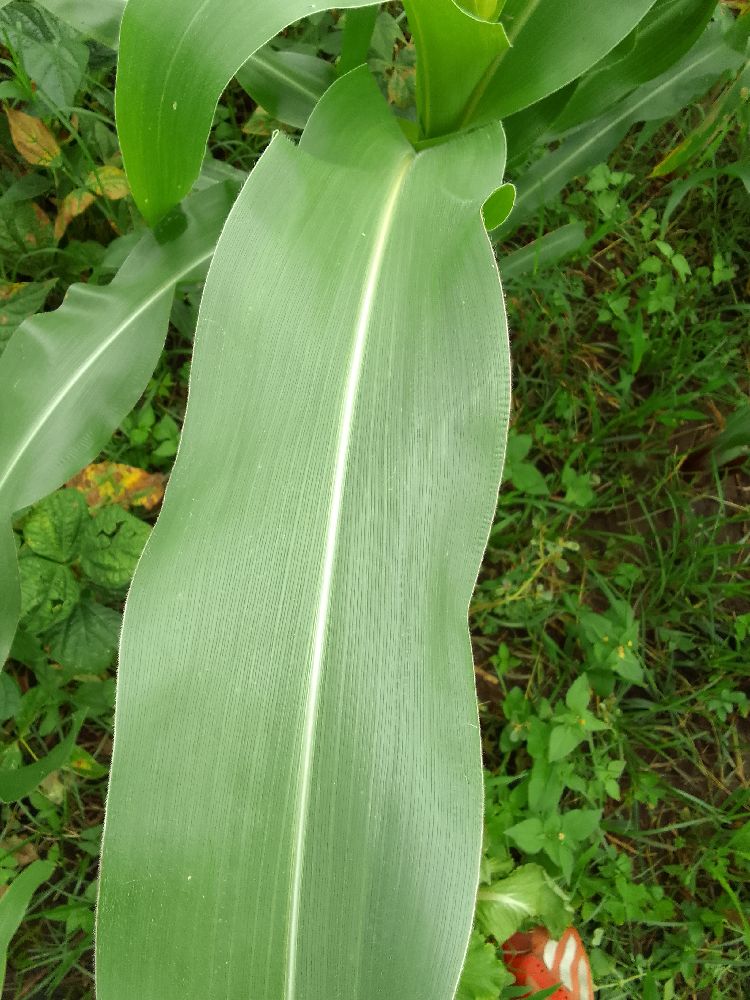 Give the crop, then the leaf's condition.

maize, healthy
